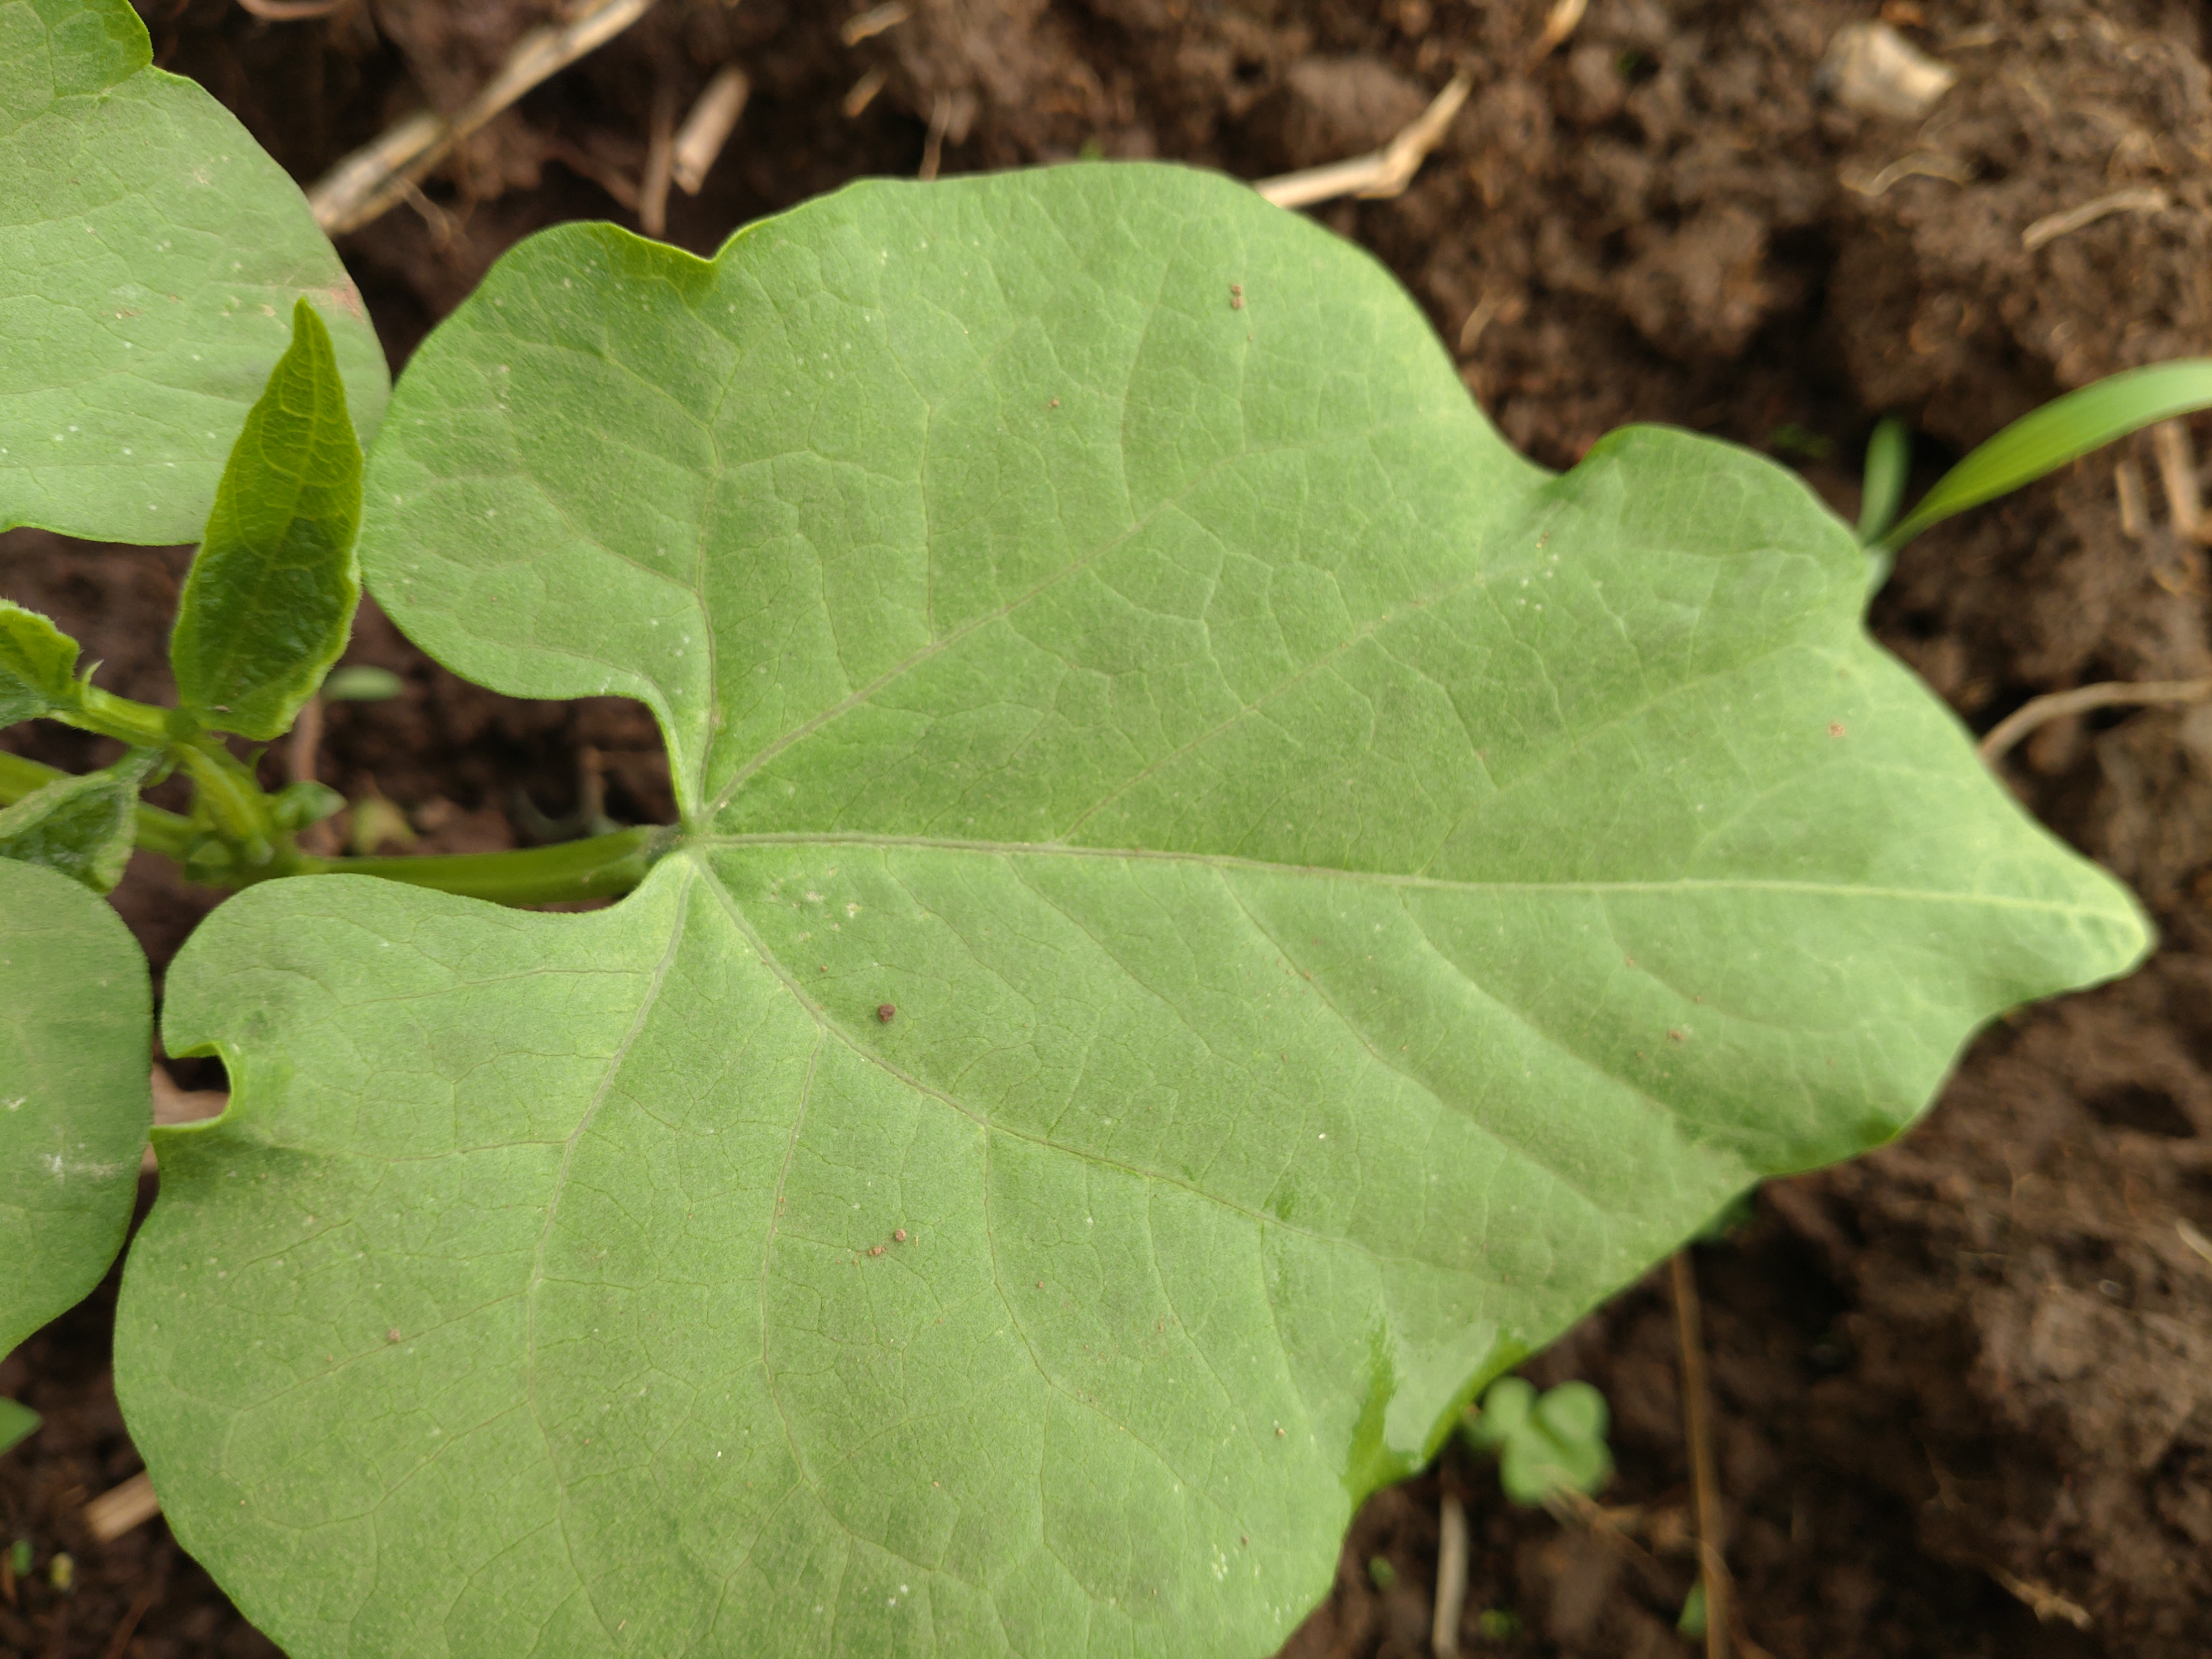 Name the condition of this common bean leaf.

healthy
